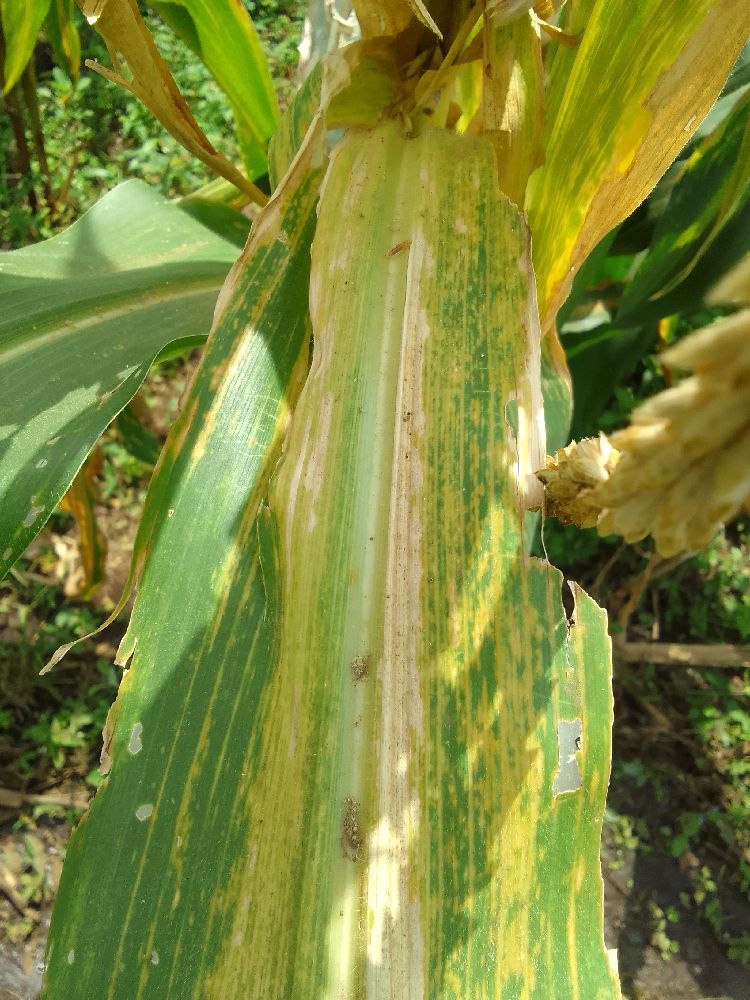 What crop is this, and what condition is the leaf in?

maize, maize lethal necrosis
